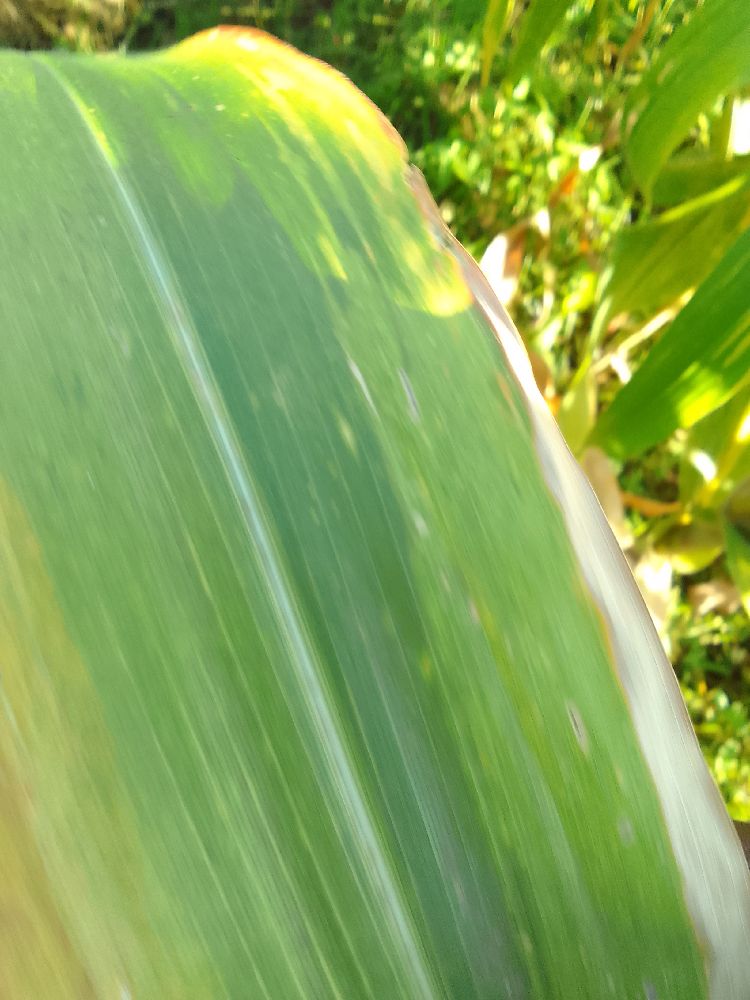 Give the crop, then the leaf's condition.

maize, maize lethal necrosis
